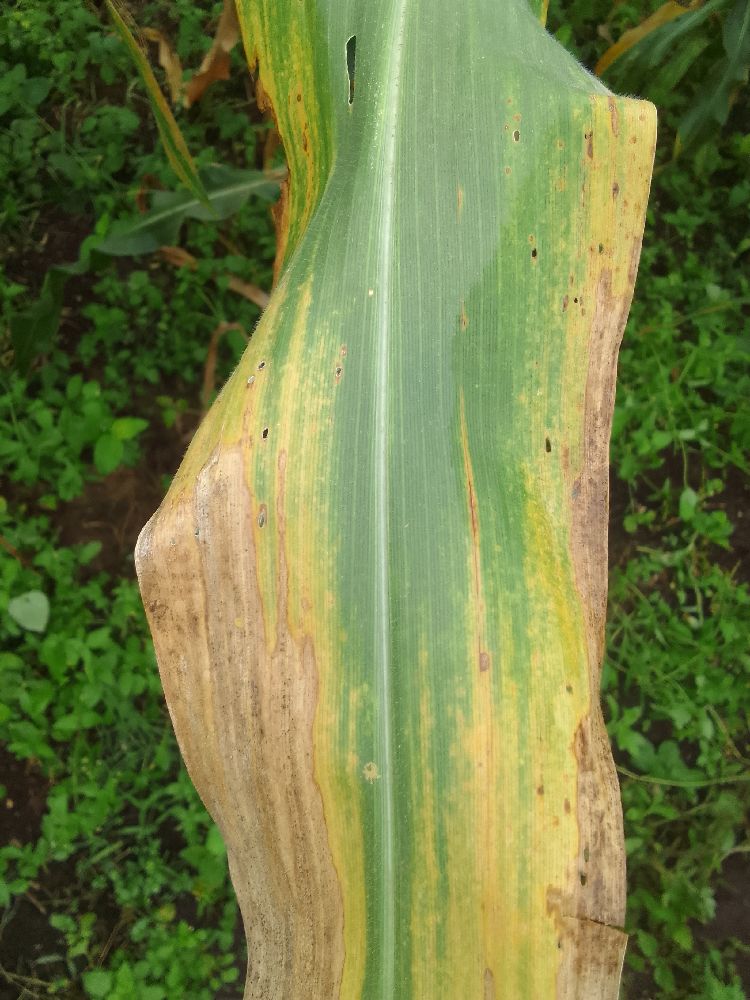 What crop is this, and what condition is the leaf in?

maize, maize lethal necrosis
